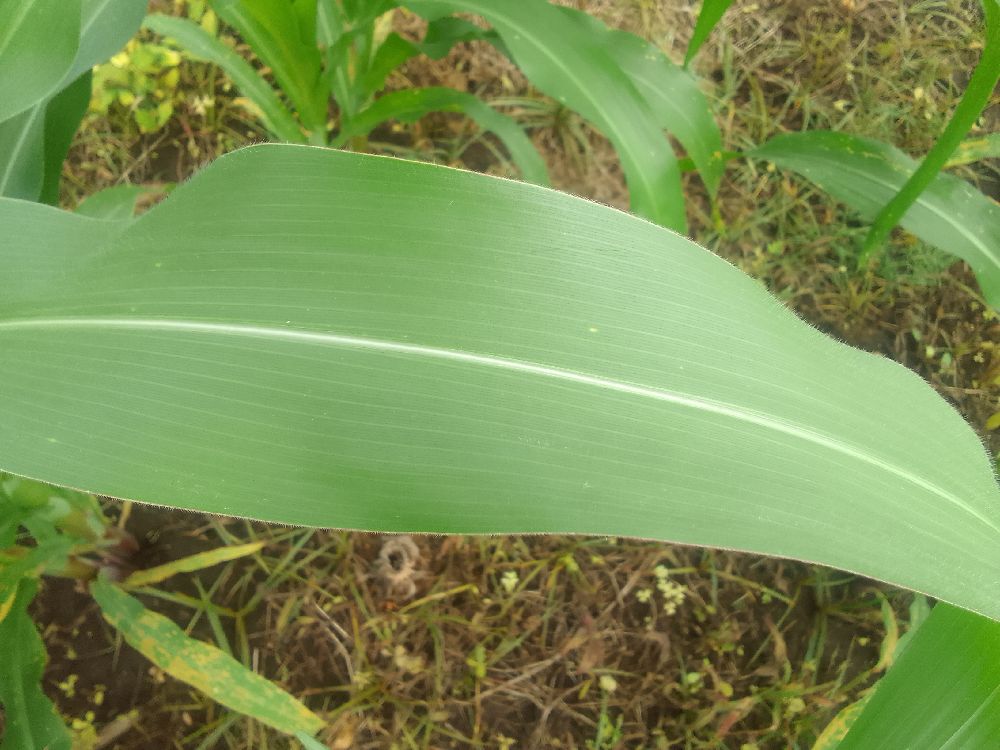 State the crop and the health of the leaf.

maize, healthy
